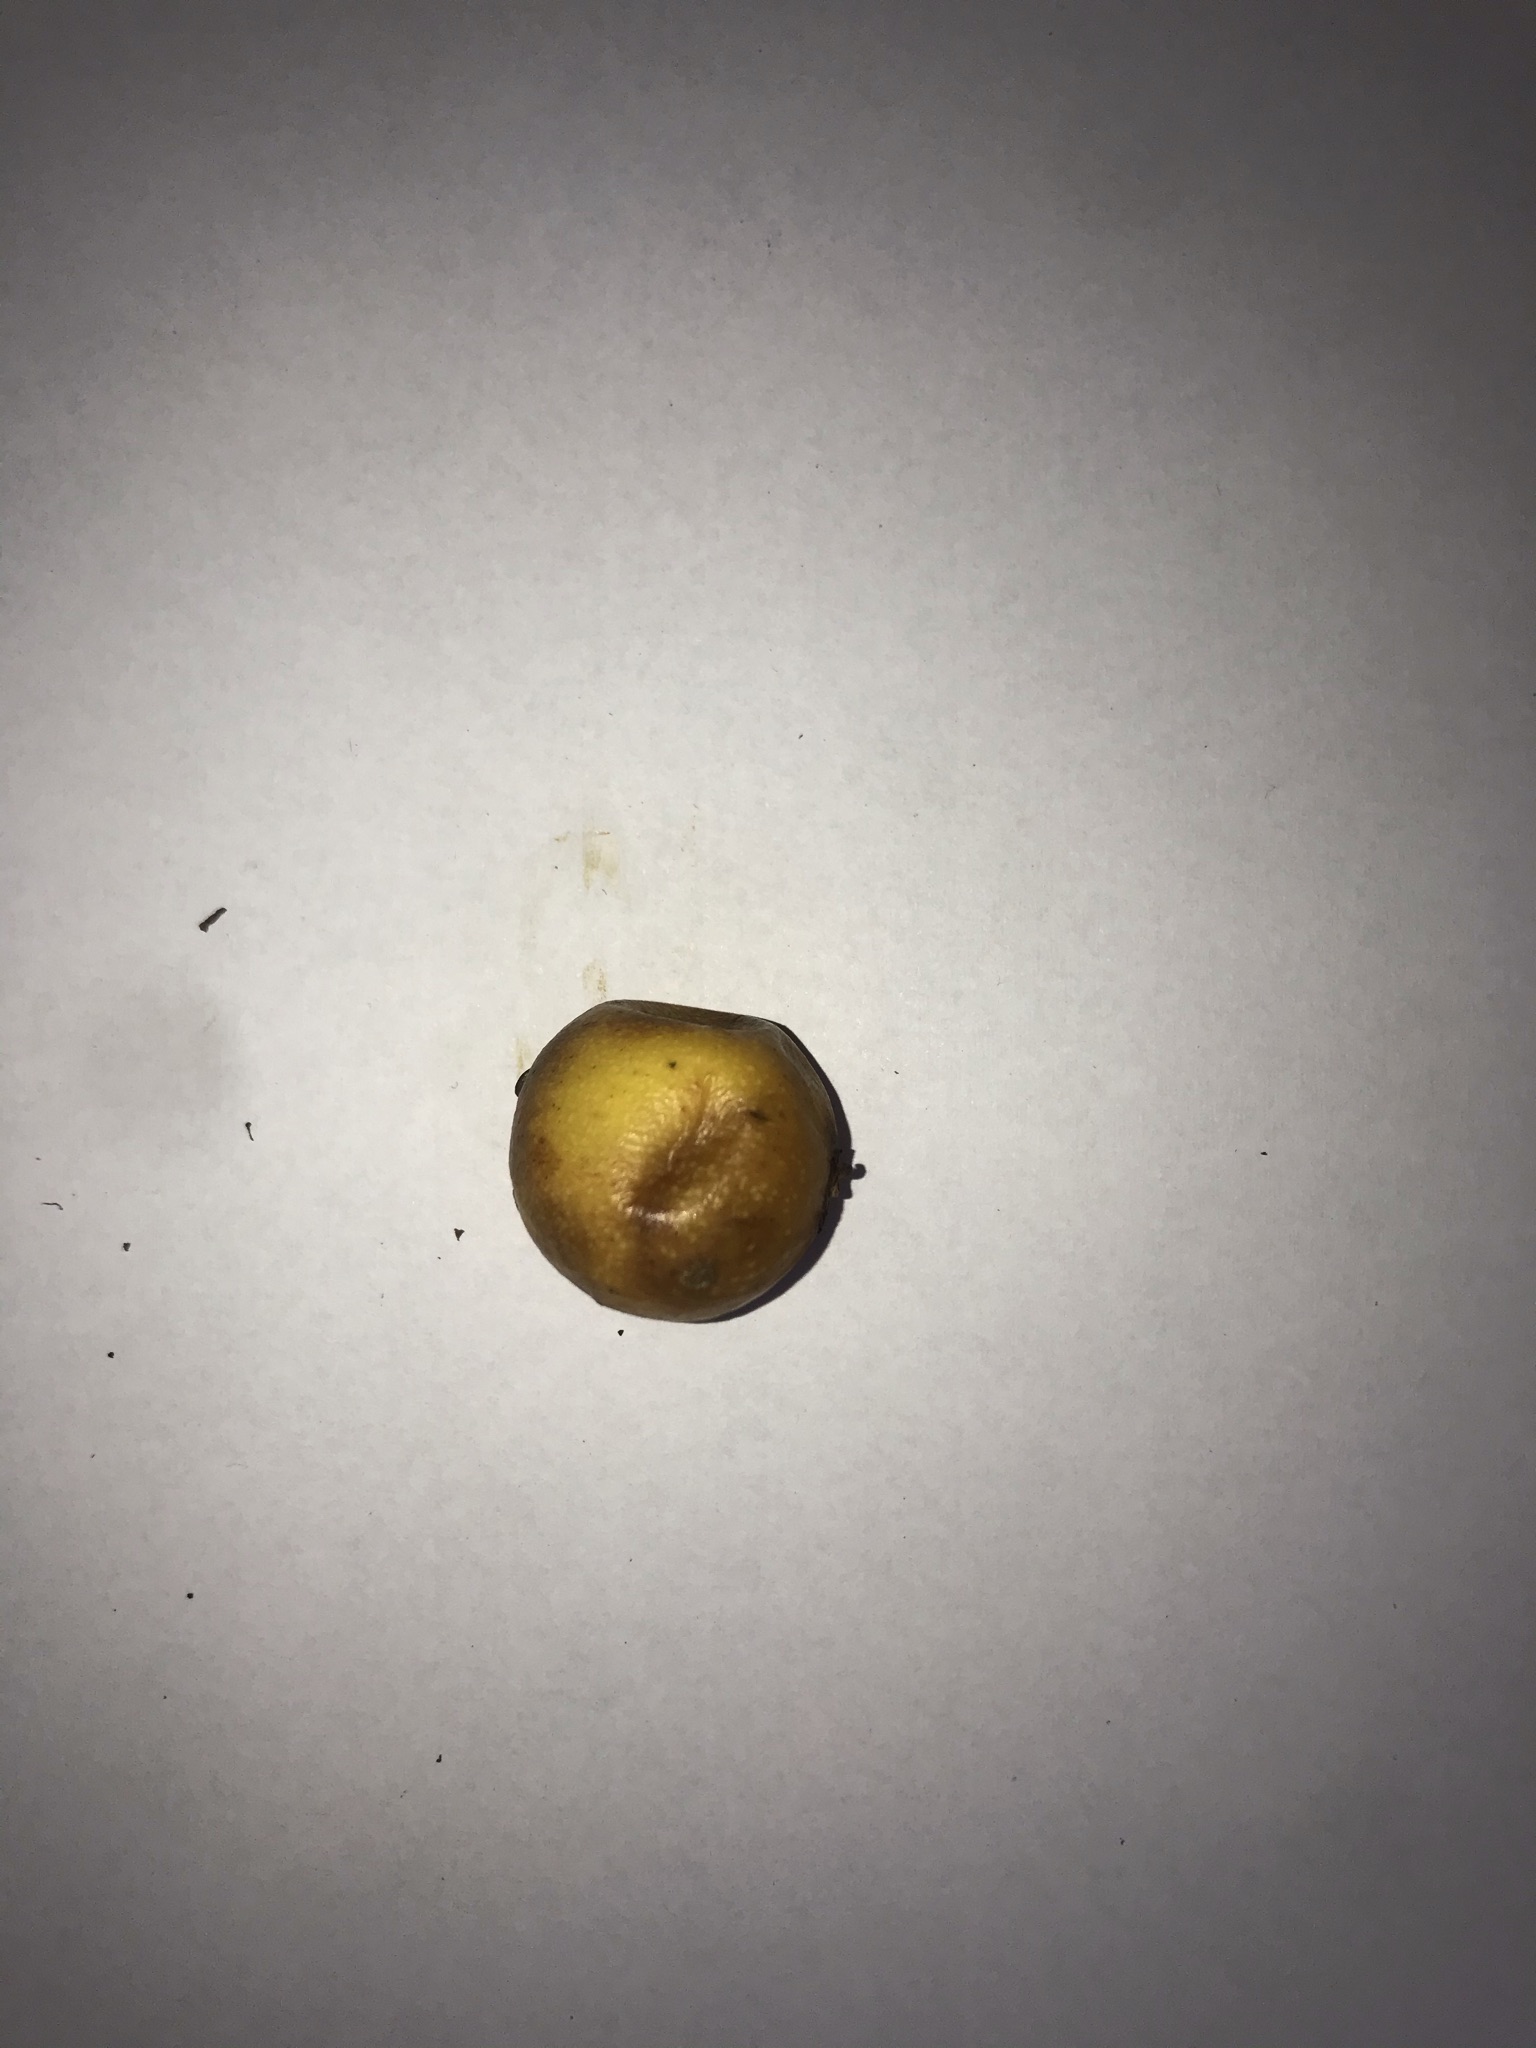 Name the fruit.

abiu
